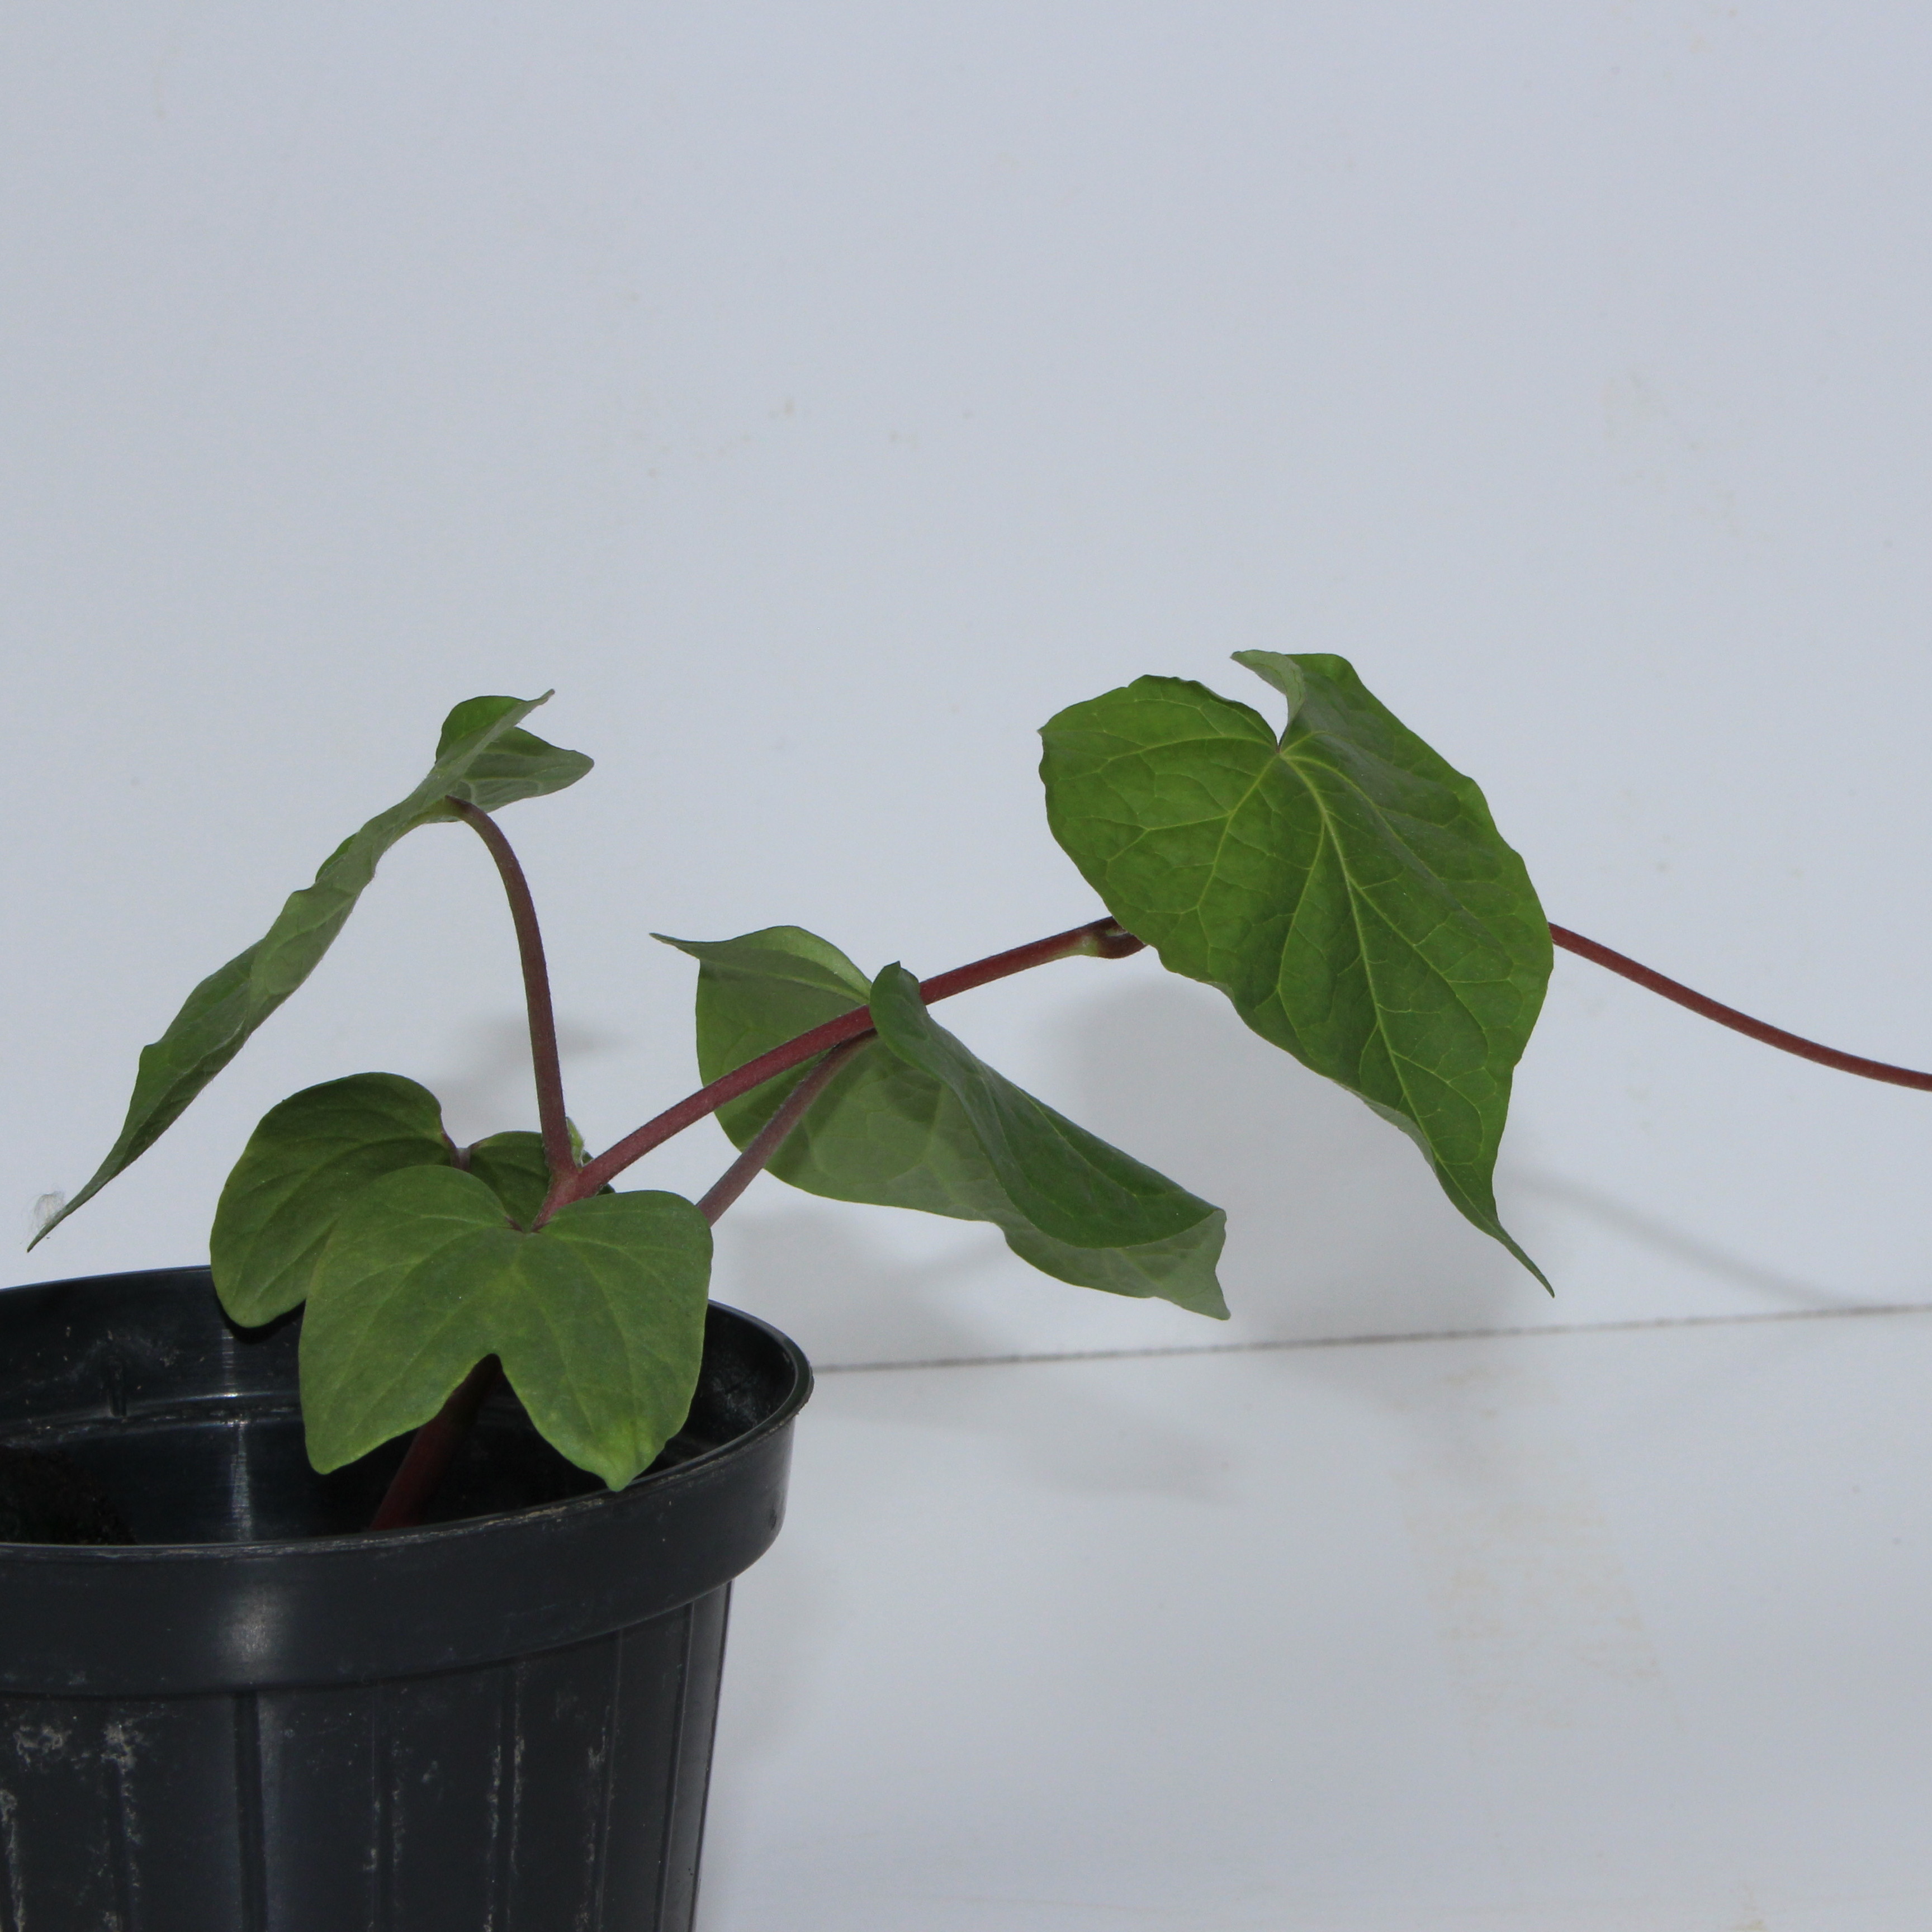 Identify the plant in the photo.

Convolvulus arvensis
